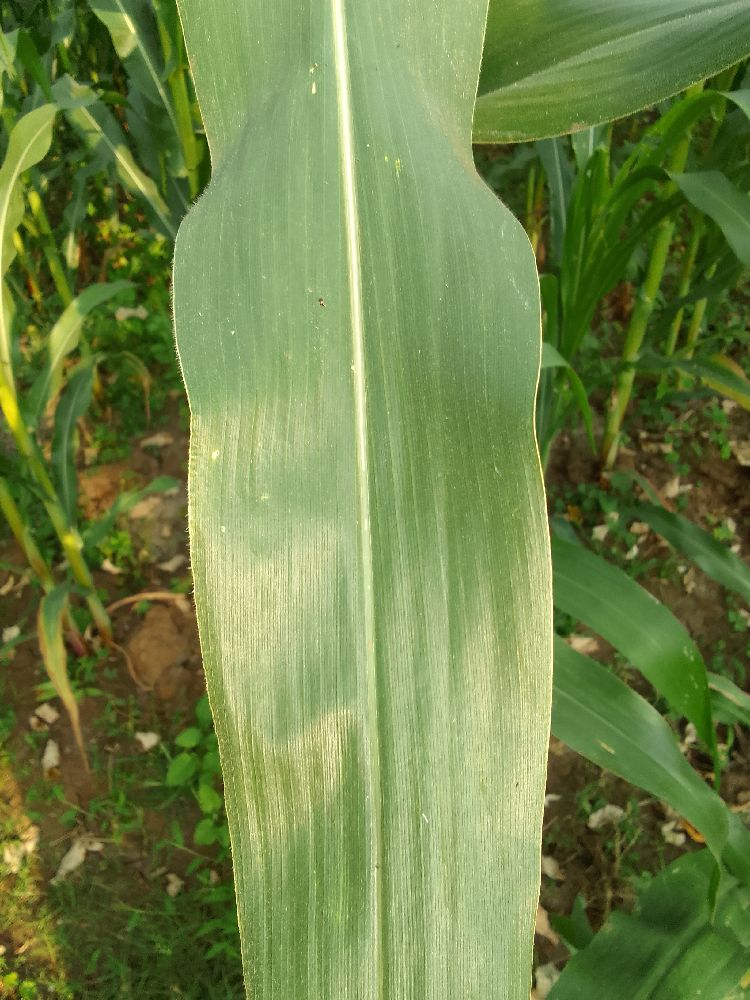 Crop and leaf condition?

maize, healthy
